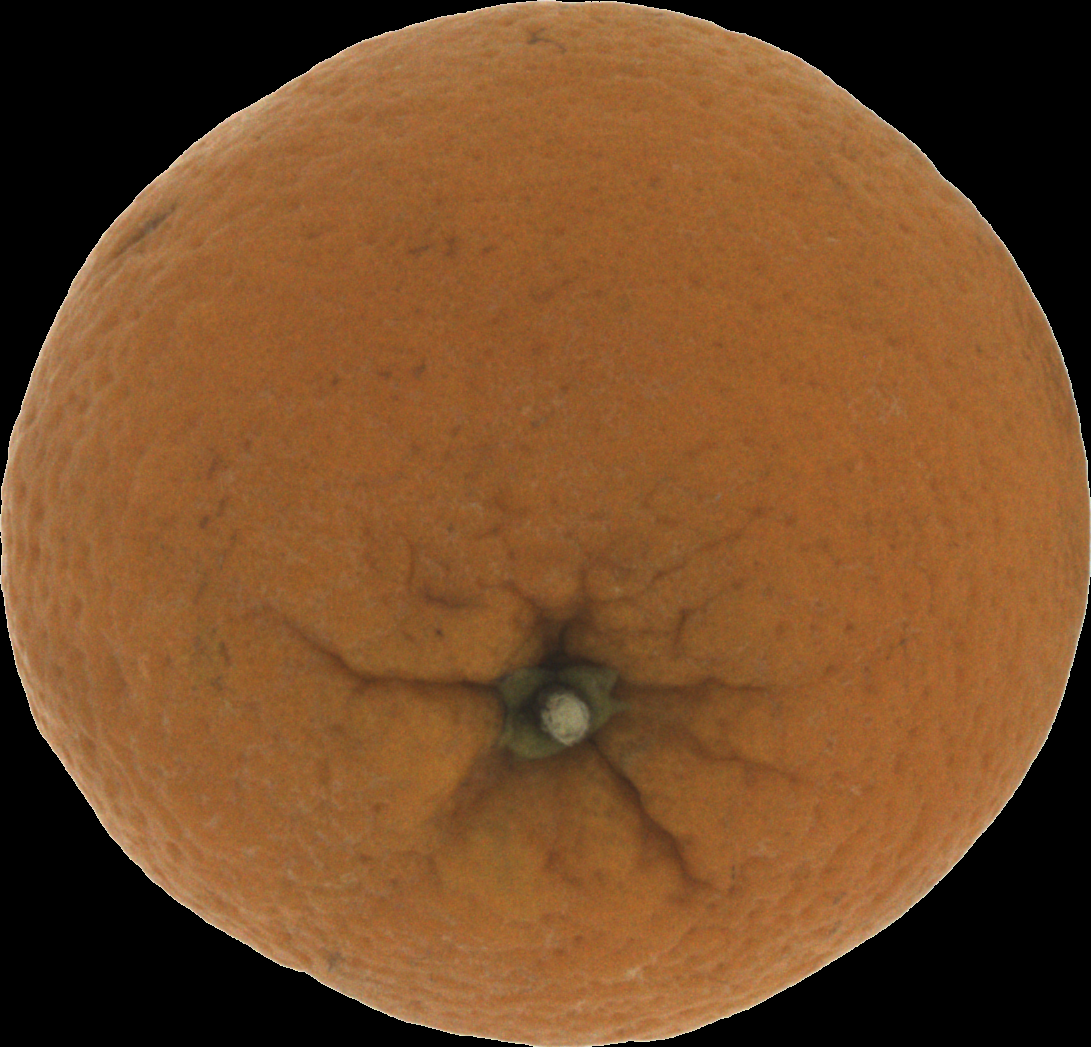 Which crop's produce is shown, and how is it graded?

orange, bad
